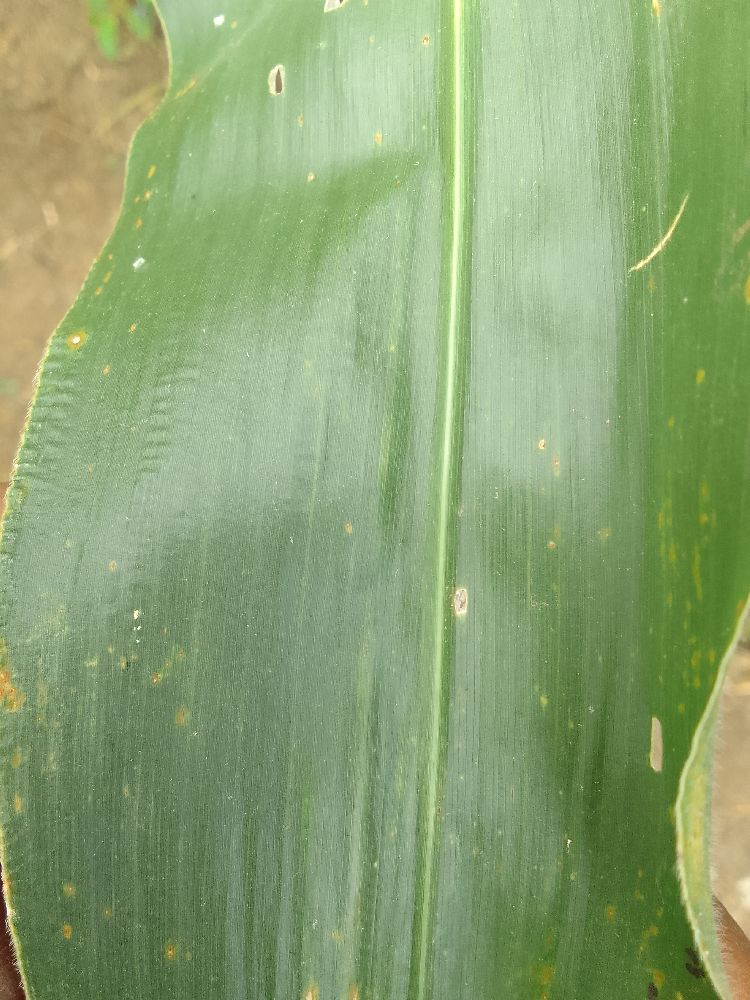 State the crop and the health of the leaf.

maize, healthy
